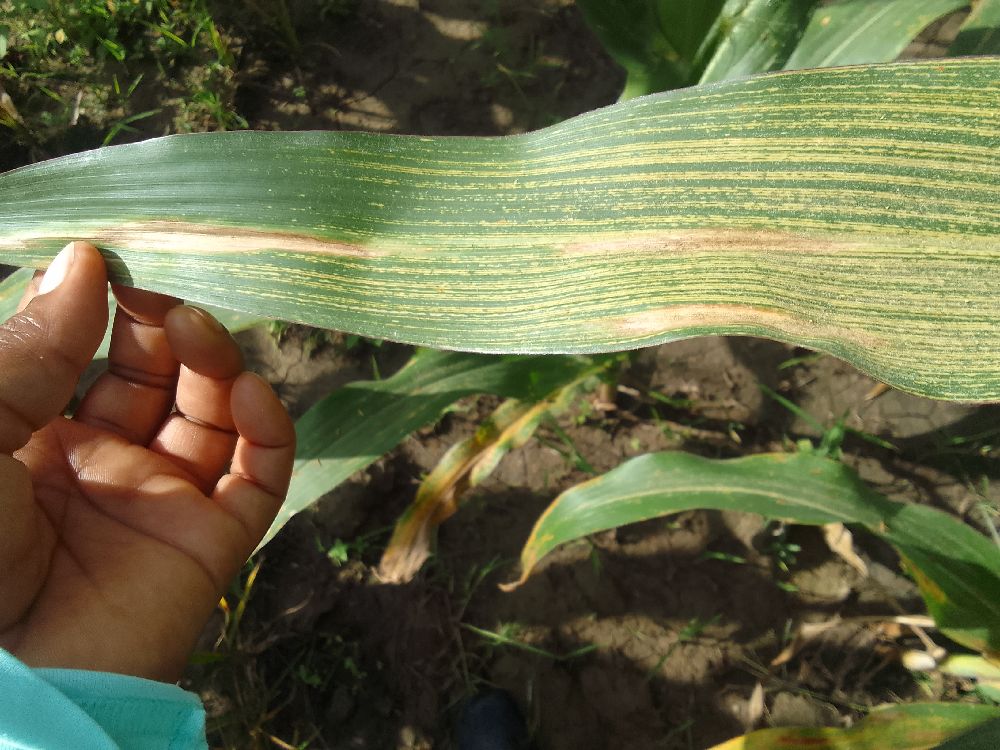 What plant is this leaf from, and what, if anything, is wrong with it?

maize, maize streak virus
